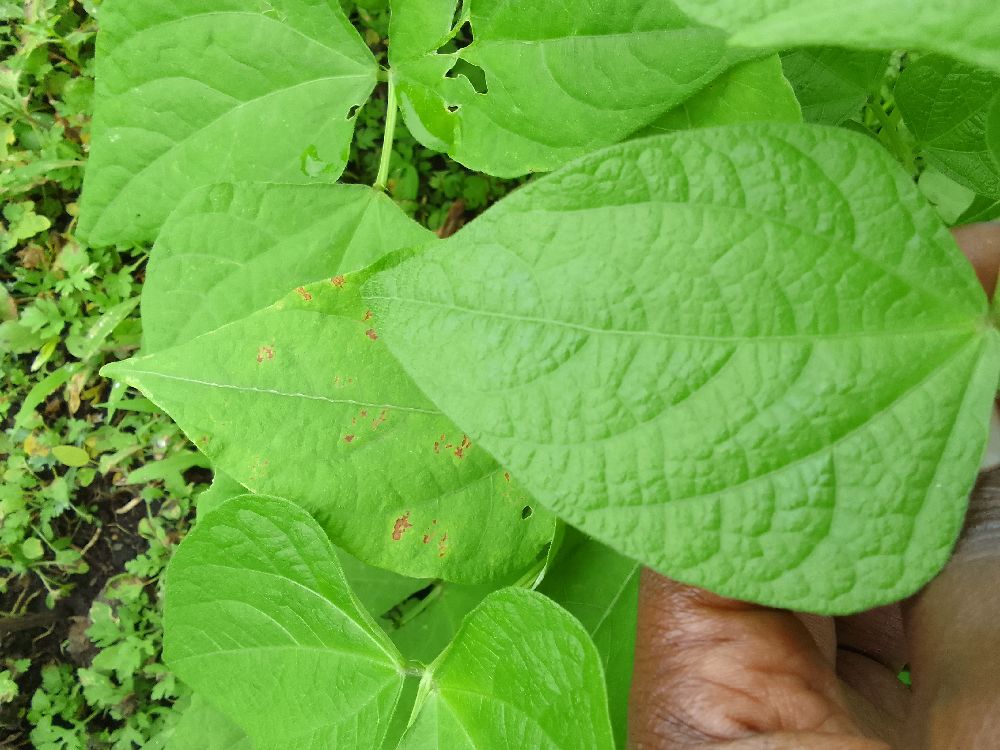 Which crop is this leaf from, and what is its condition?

common bean, healthy
